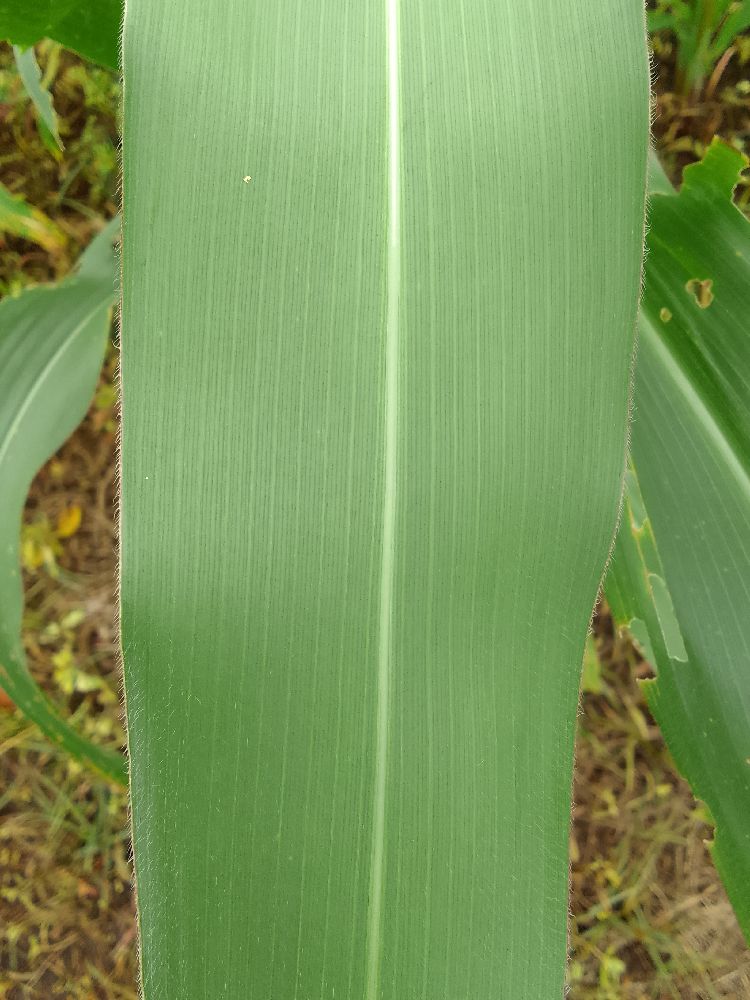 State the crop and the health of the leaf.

maize, healthy
